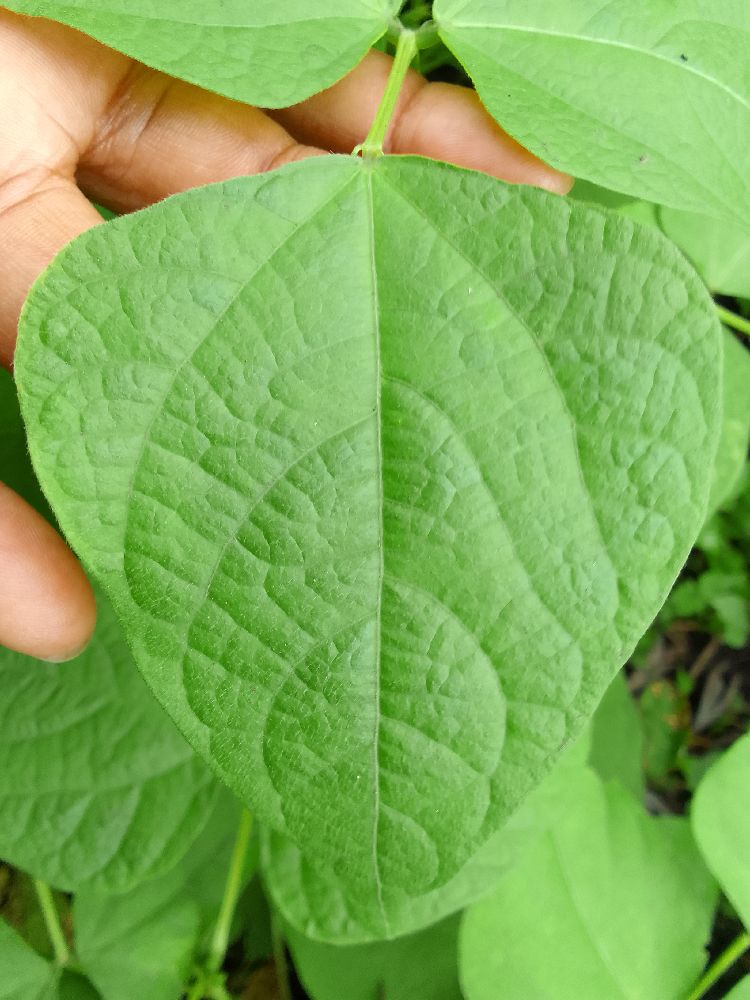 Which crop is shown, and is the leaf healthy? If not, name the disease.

common bean, healthy
